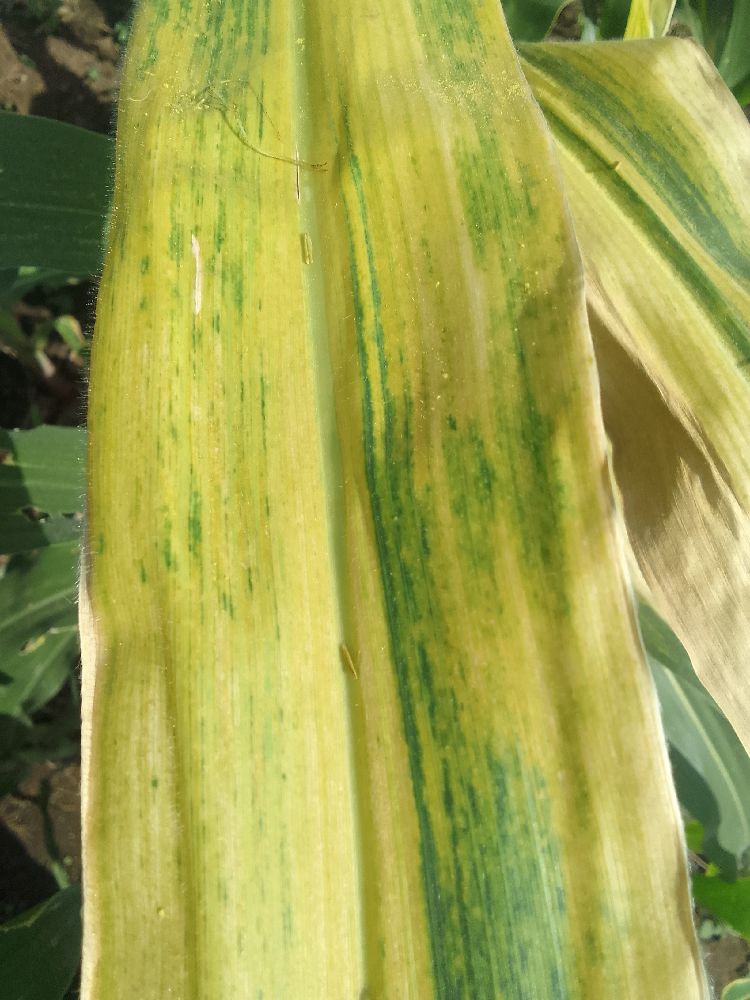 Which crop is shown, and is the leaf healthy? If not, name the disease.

maize, maize lethal necrosis
